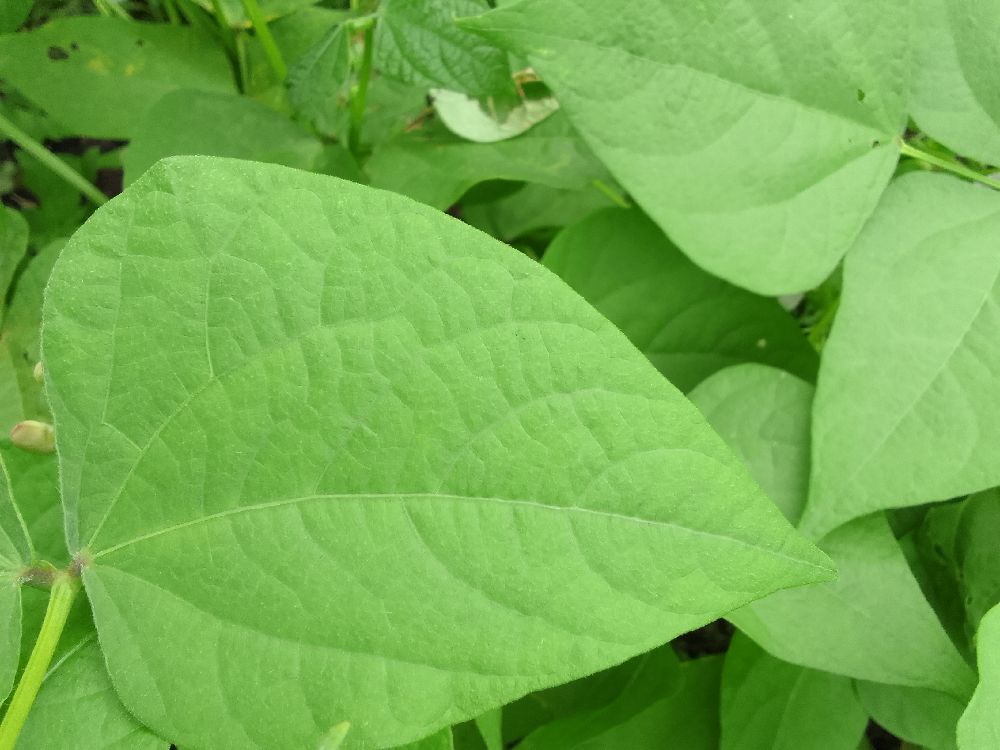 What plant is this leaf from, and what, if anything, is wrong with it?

common bean, healthy
